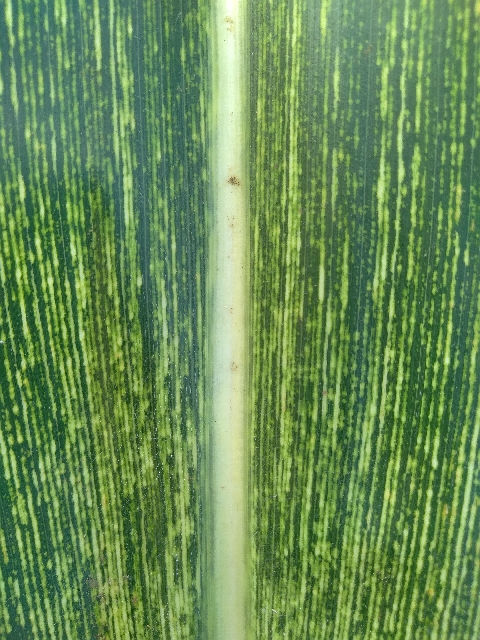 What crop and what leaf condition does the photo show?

maize, maize streak virus
